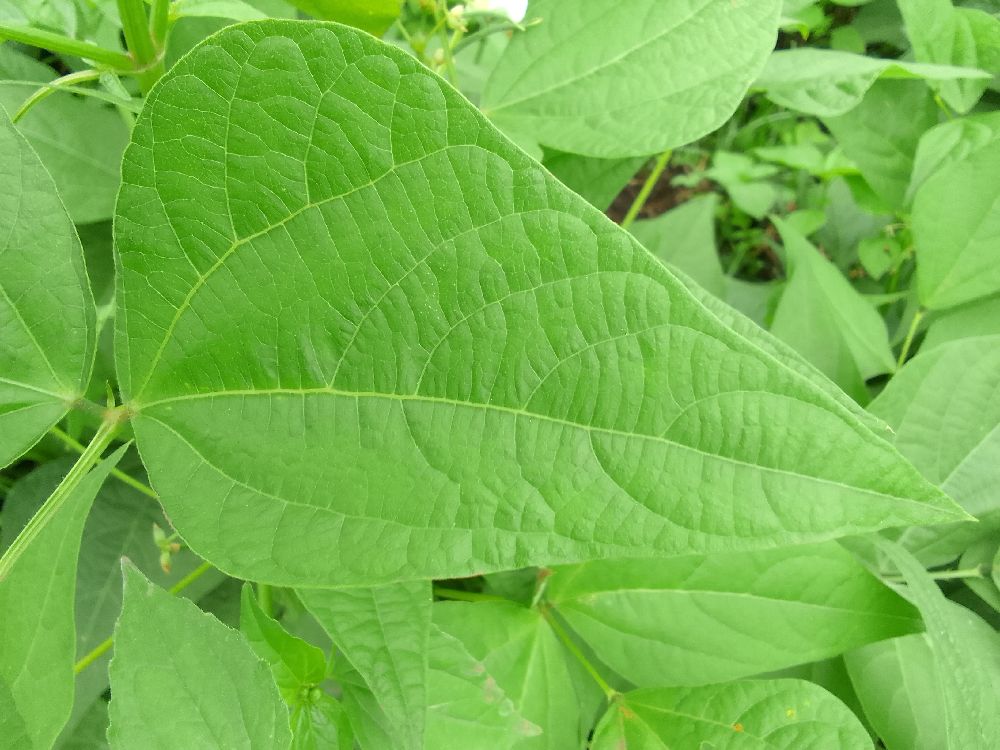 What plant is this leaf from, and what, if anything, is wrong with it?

common bean, healthy
